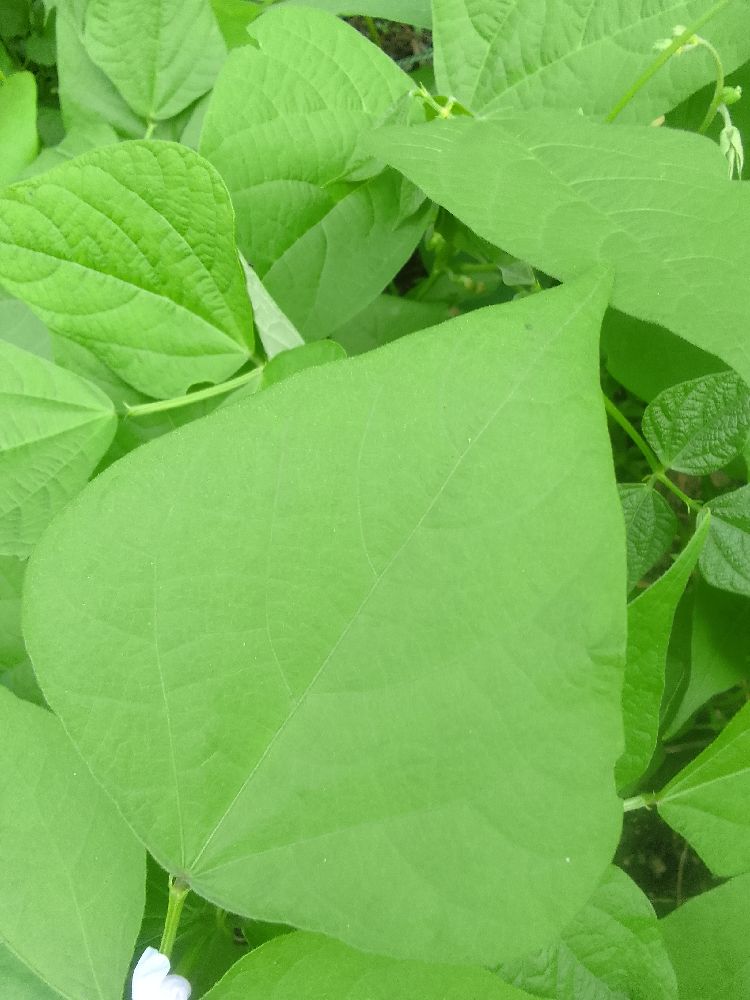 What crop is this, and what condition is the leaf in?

common bean, healthy
